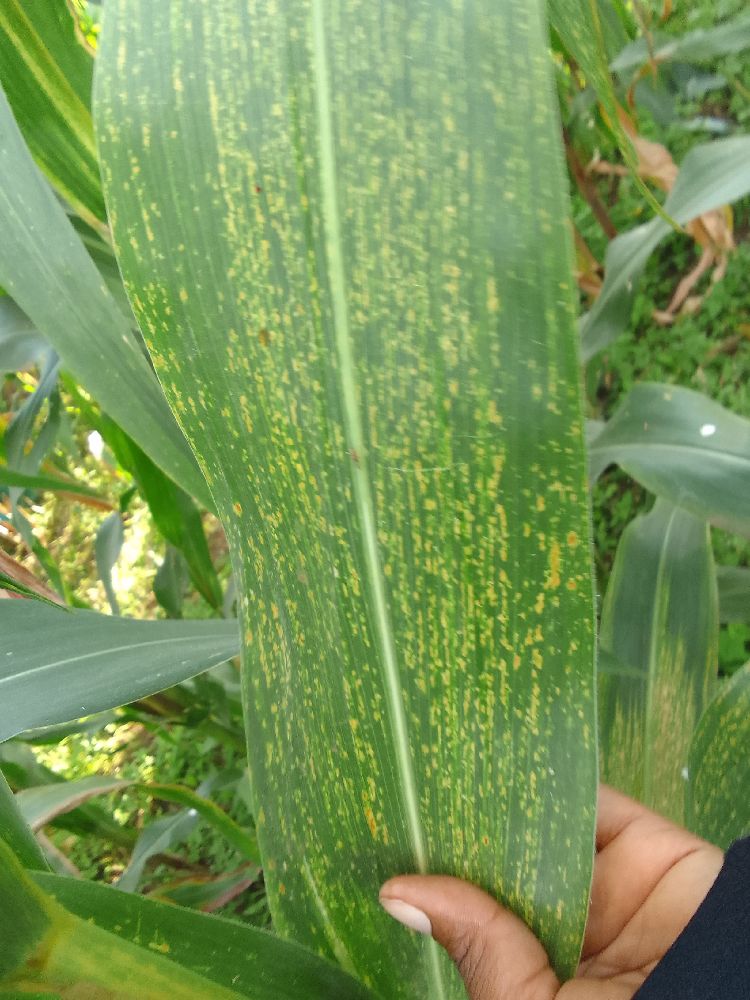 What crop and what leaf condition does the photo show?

maize, maize lethal necrosis
